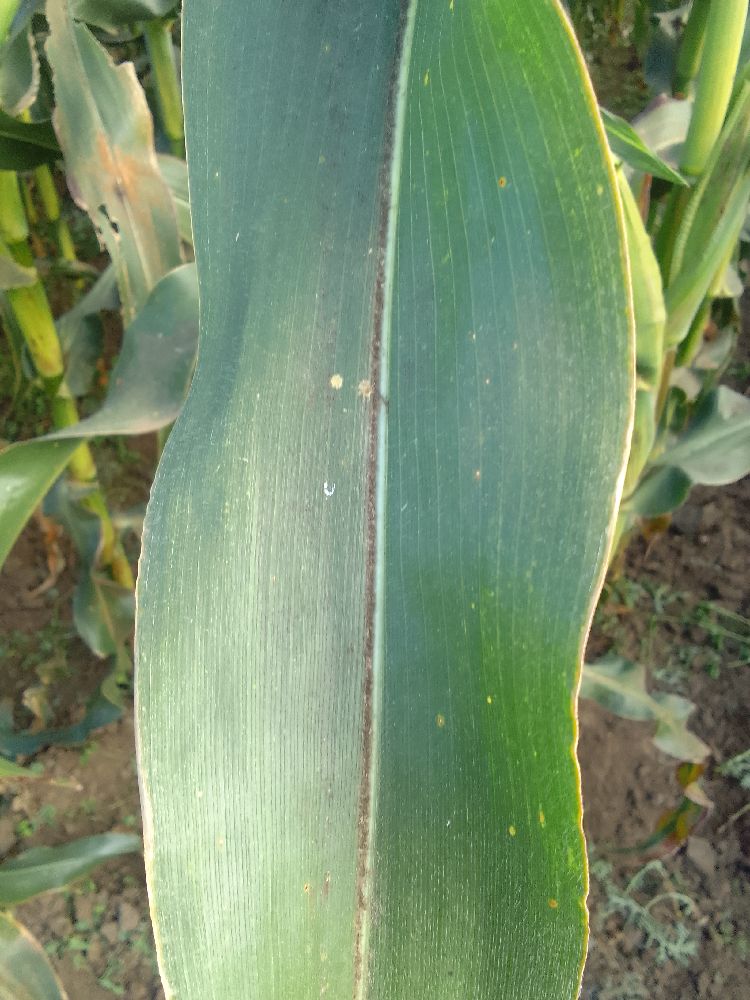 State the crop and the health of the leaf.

maize, healthy
